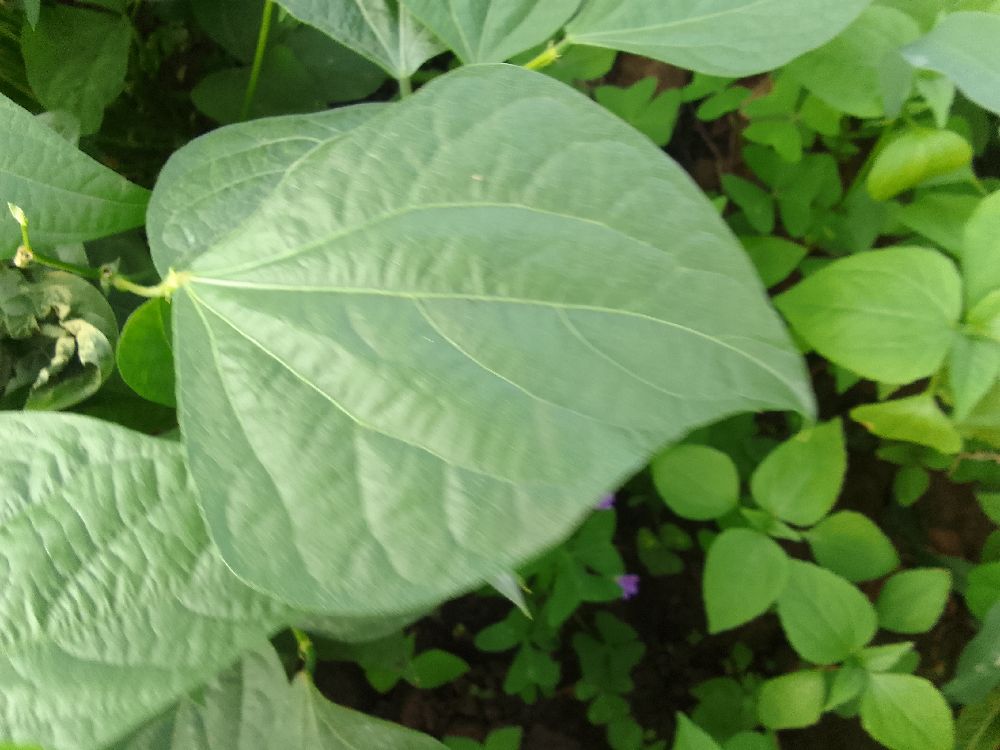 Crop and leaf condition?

common bean, healthy
